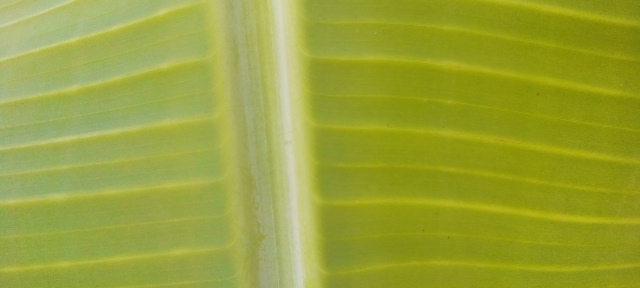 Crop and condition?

banana, healthy
